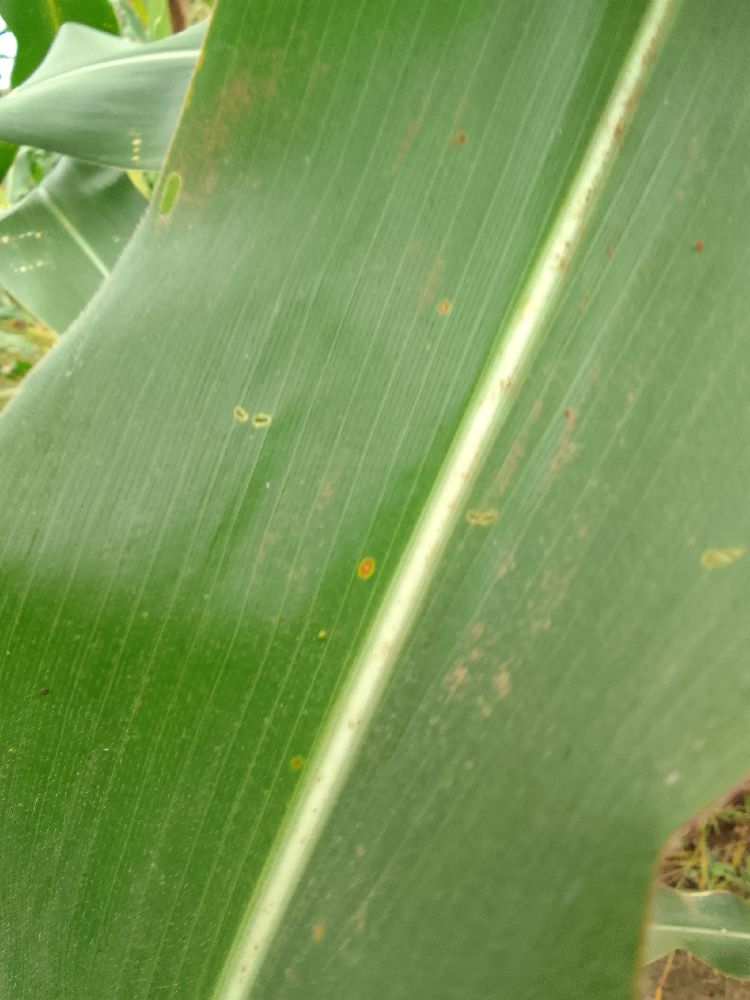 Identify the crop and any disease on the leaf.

maize, healthy
